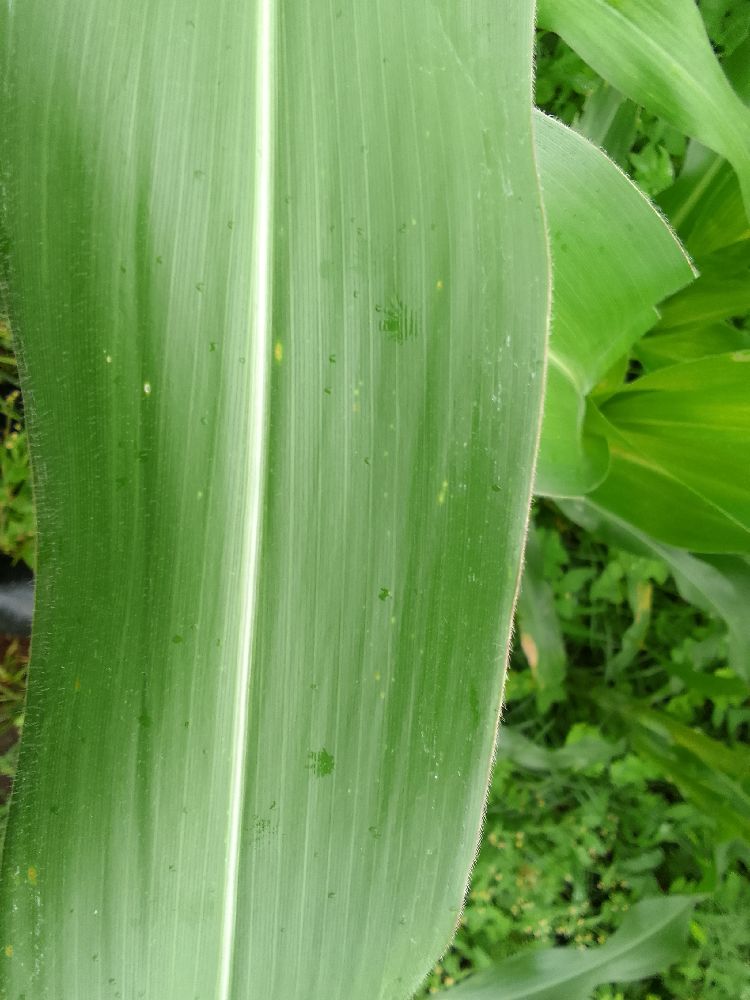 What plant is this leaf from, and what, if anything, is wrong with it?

maize, healthy
